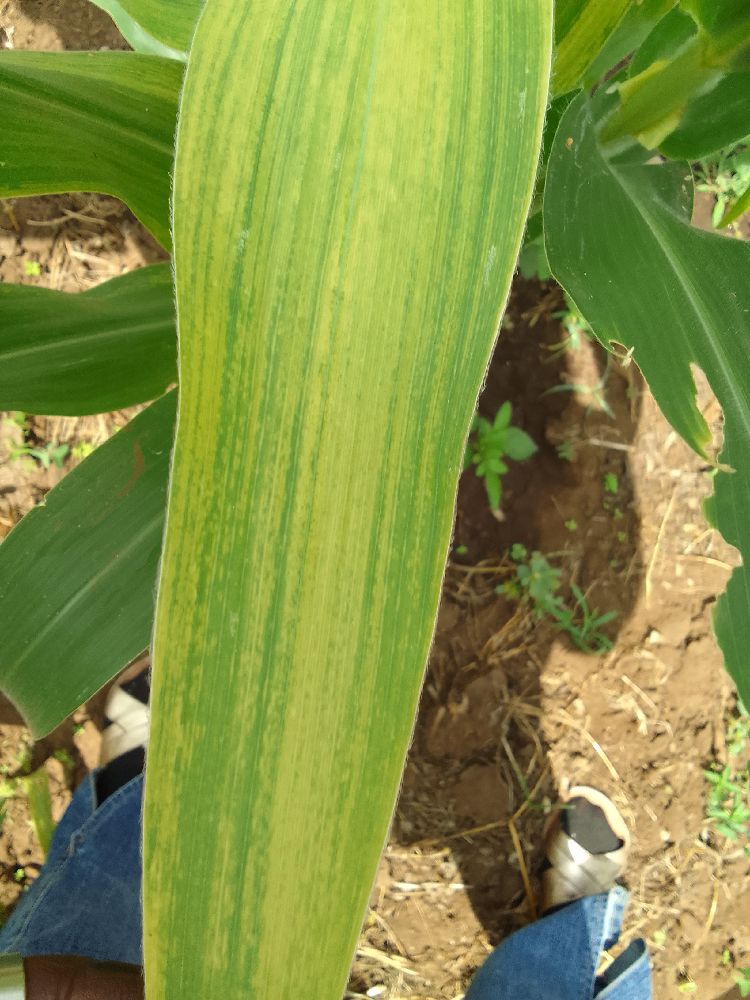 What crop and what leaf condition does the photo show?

maize, maize lethal necrosis
